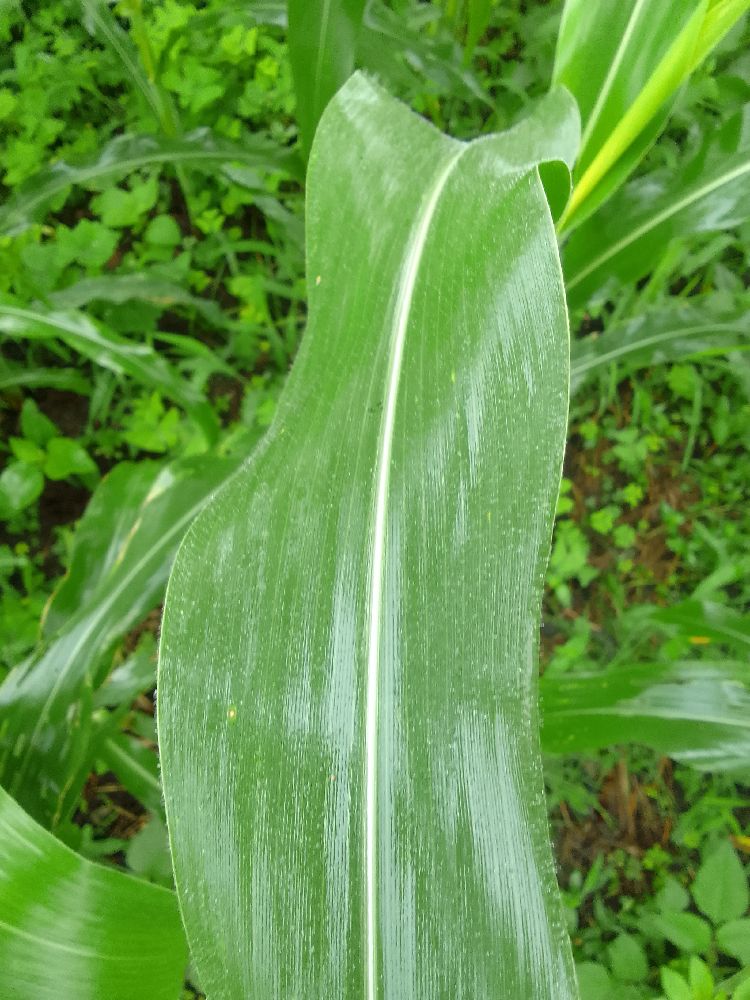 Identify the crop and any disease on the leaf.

maize, healthy
